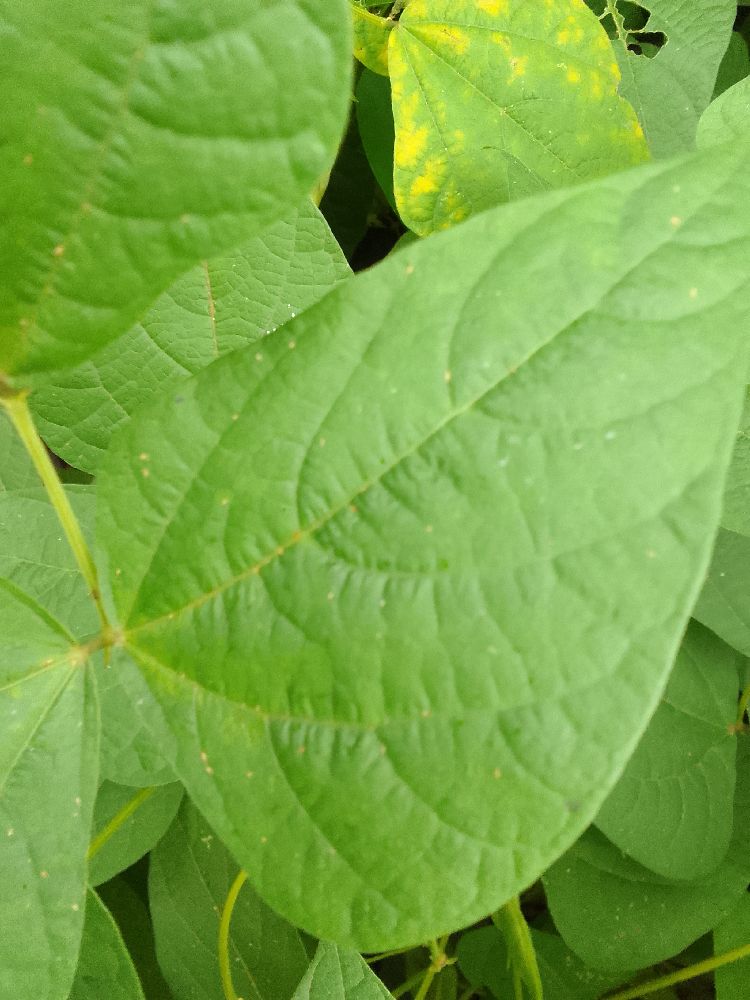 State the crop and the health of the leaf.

common bean, healthy
